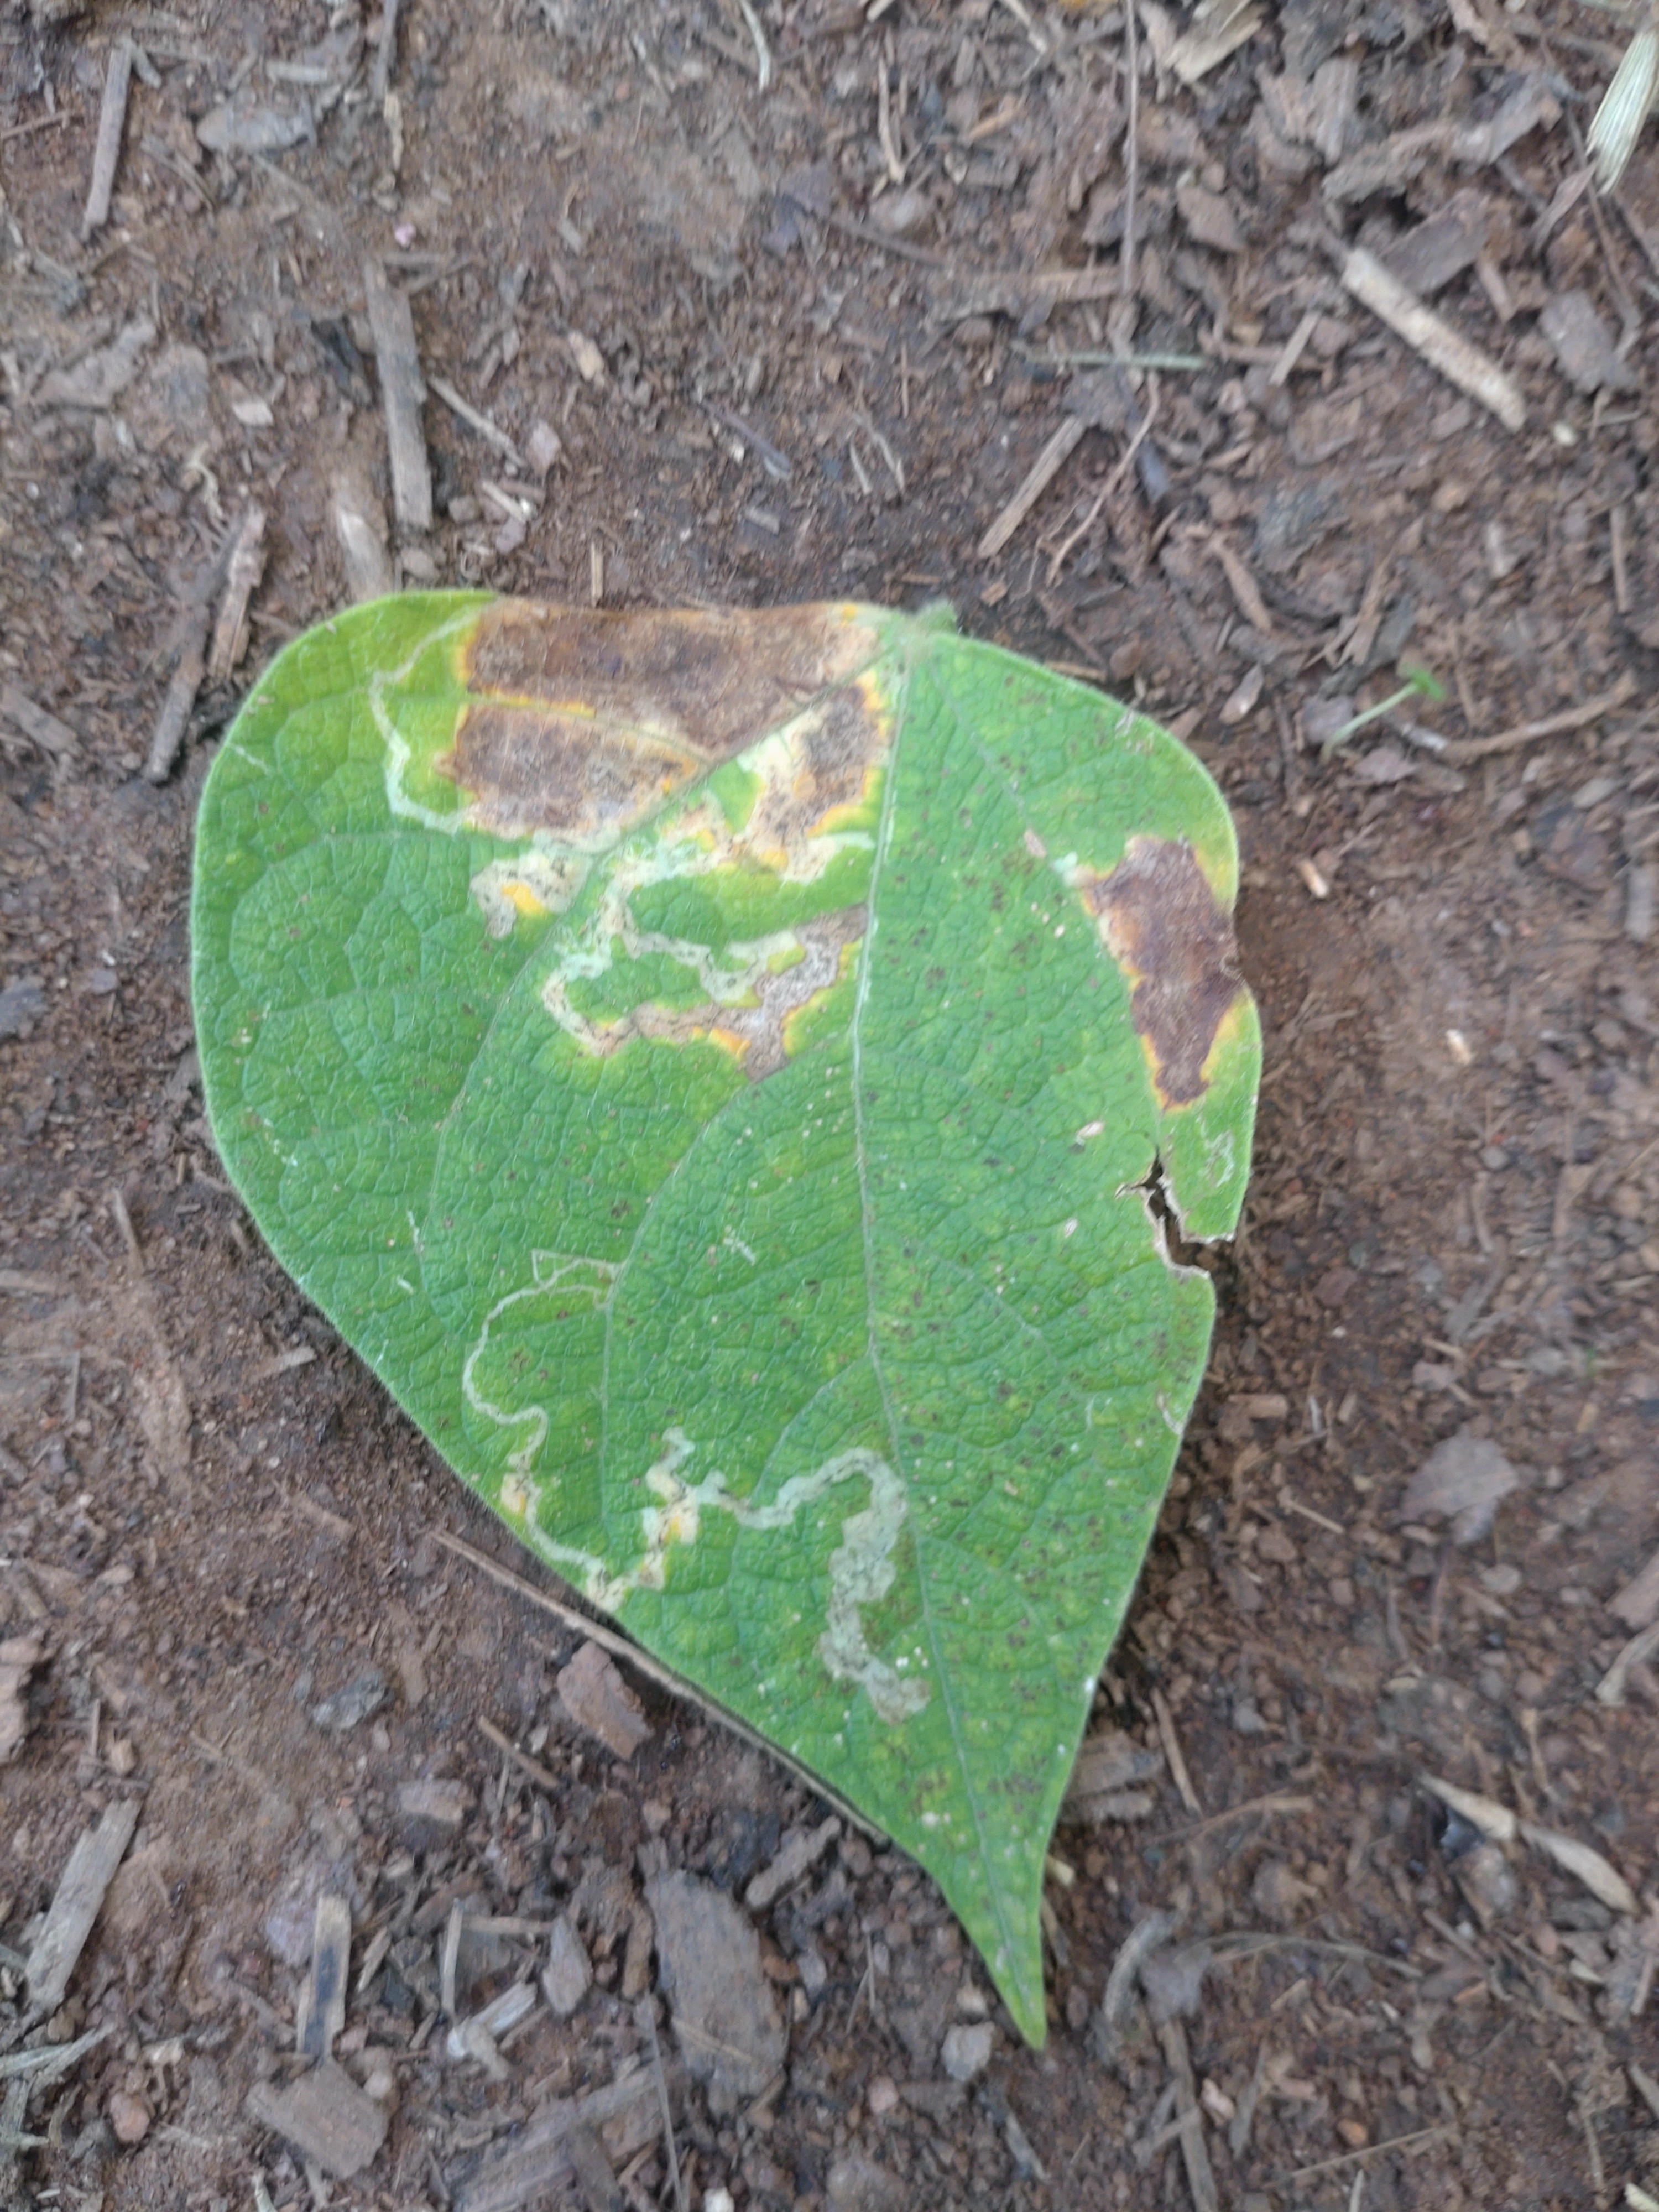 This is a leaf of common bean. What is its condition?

anthracnose
